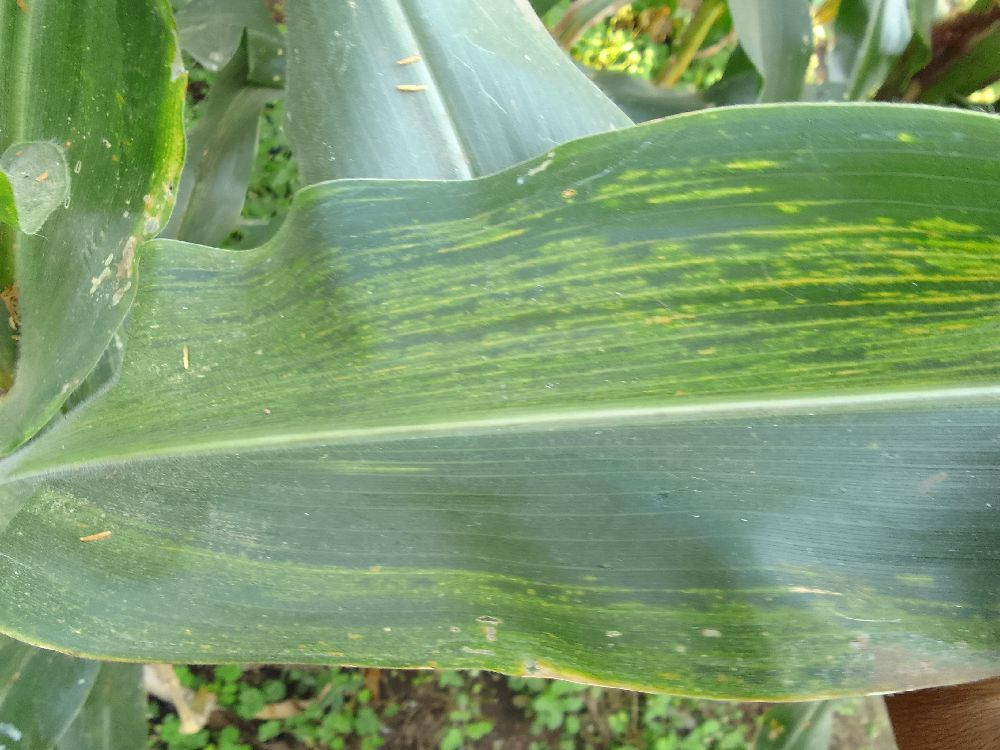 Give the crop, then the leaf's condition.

maize, maize lethal necrosis
